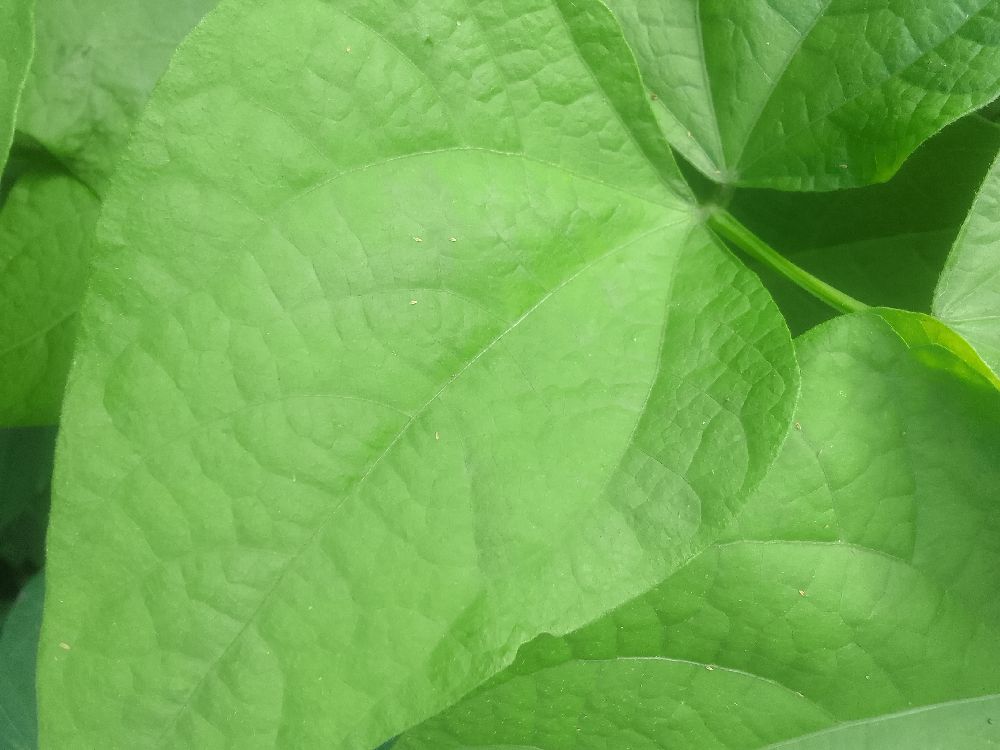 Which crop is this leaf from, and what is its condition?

common bean, healthy
